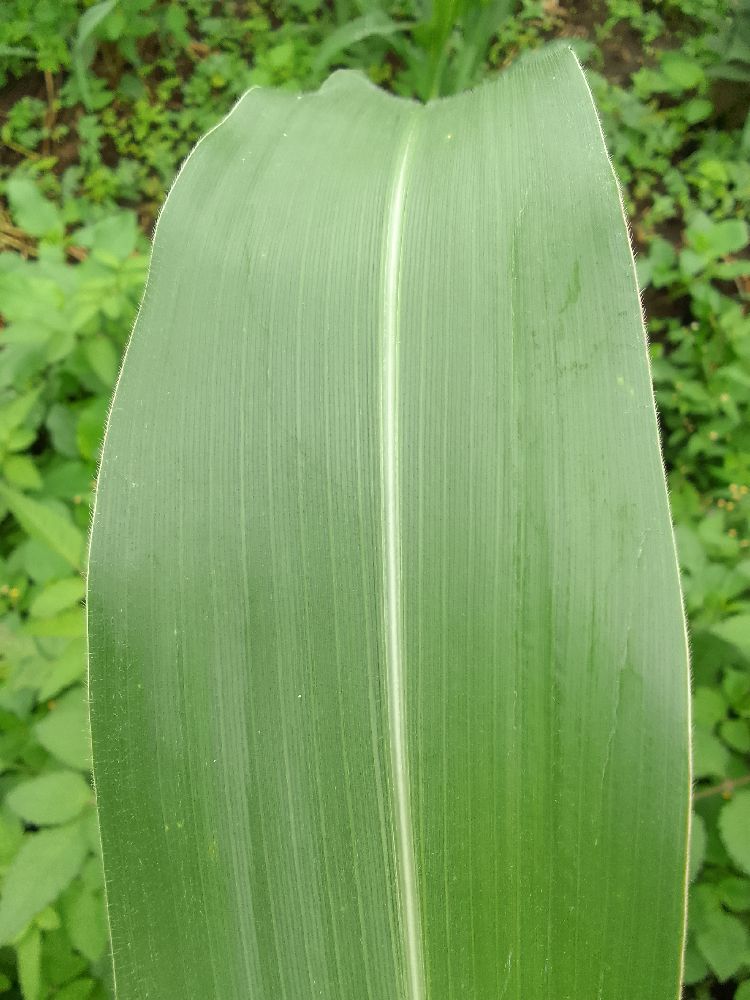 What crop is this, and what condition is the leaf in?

maize, healthy
